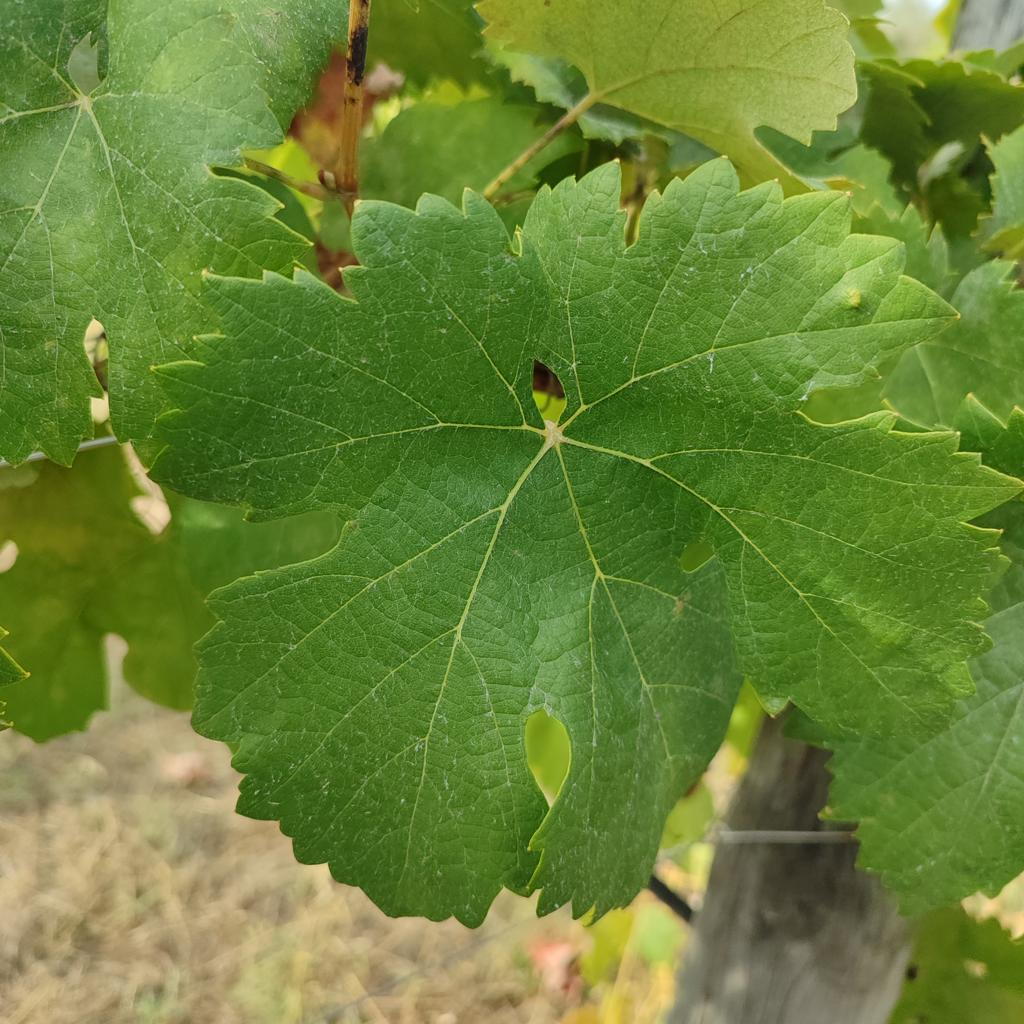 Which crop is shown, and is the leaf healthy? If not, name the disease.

grapevine, healthy
